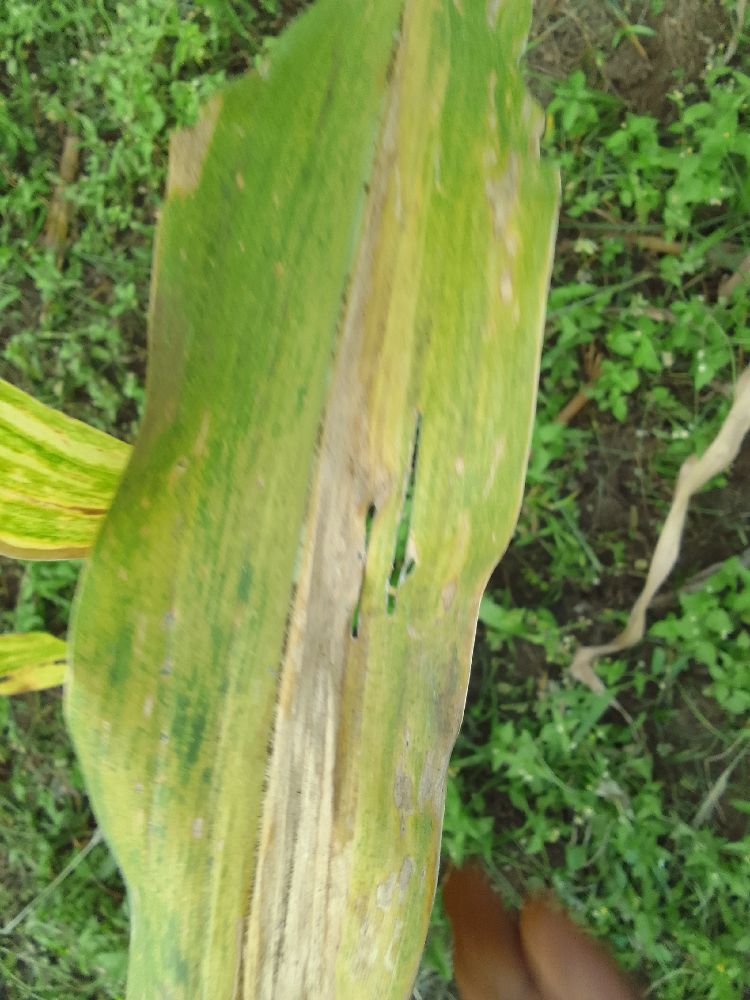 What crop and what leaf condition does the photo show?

maize, maize lethal necrosis
